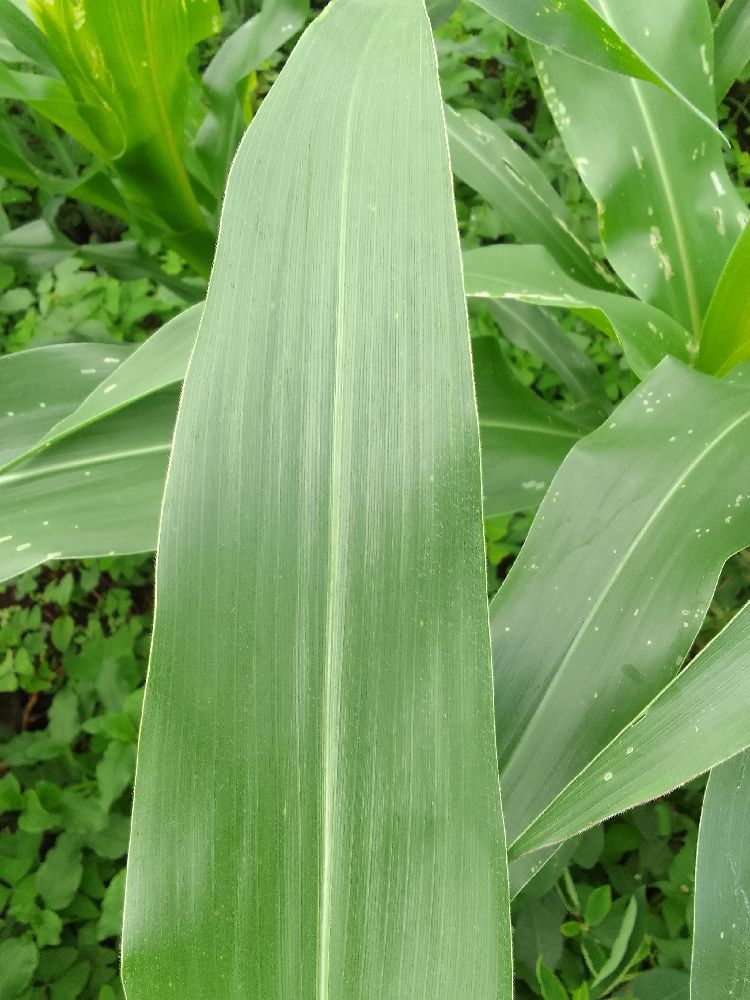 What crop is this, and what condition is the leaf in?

maize, healthy
